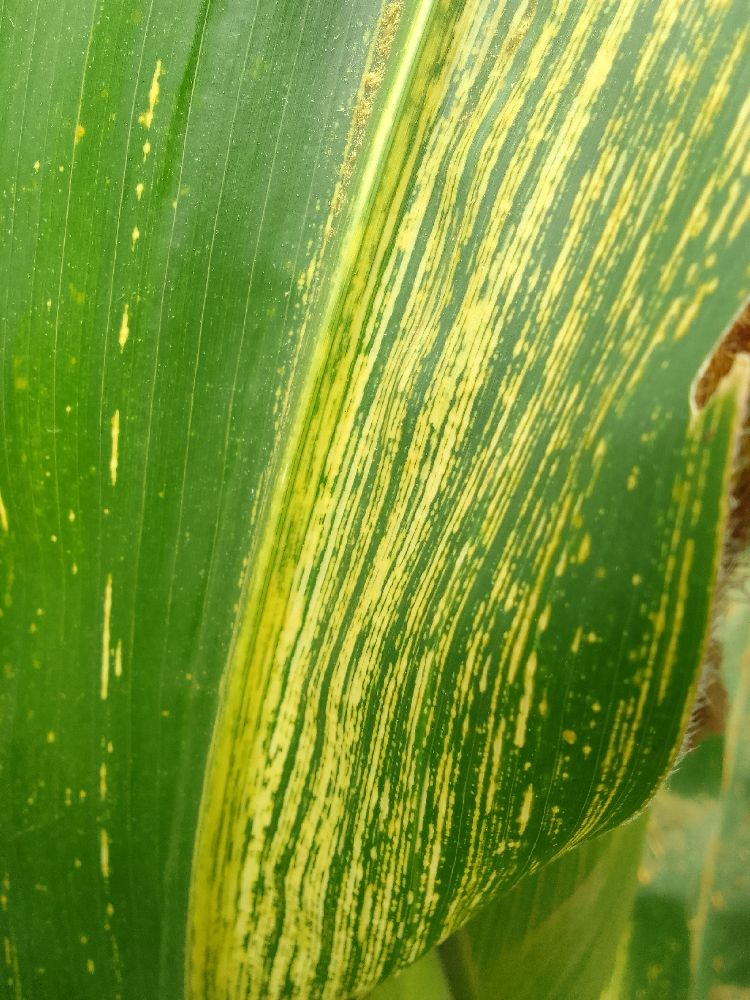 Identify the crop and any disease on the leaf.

maize, maize streak virus
